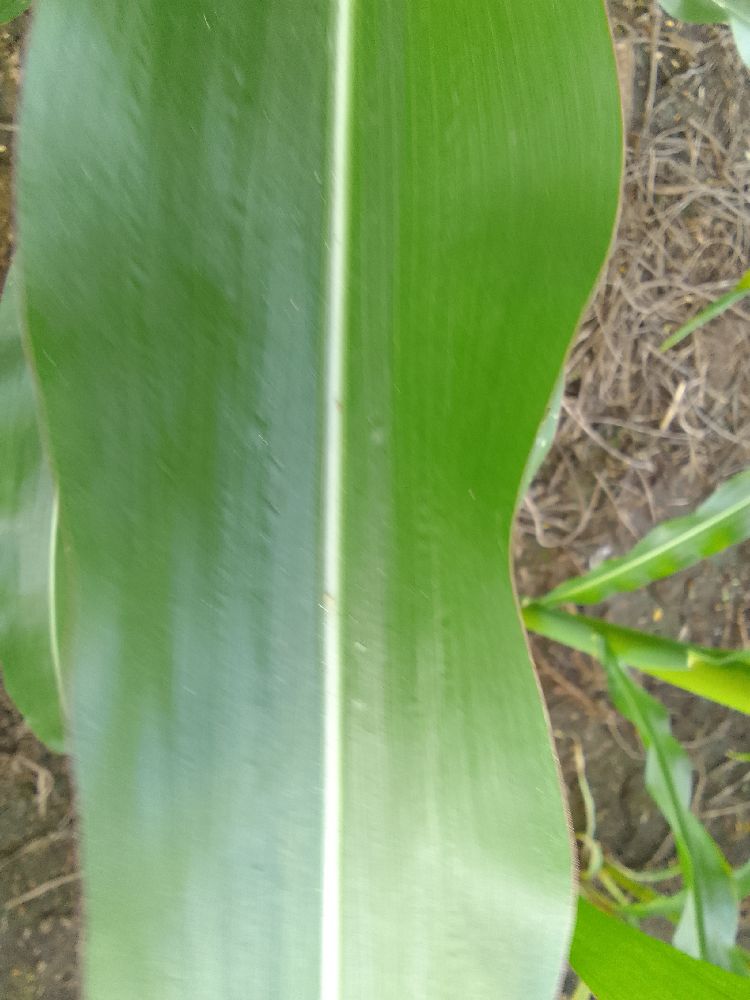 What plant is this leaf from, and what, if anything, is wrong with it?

maize, healthy
